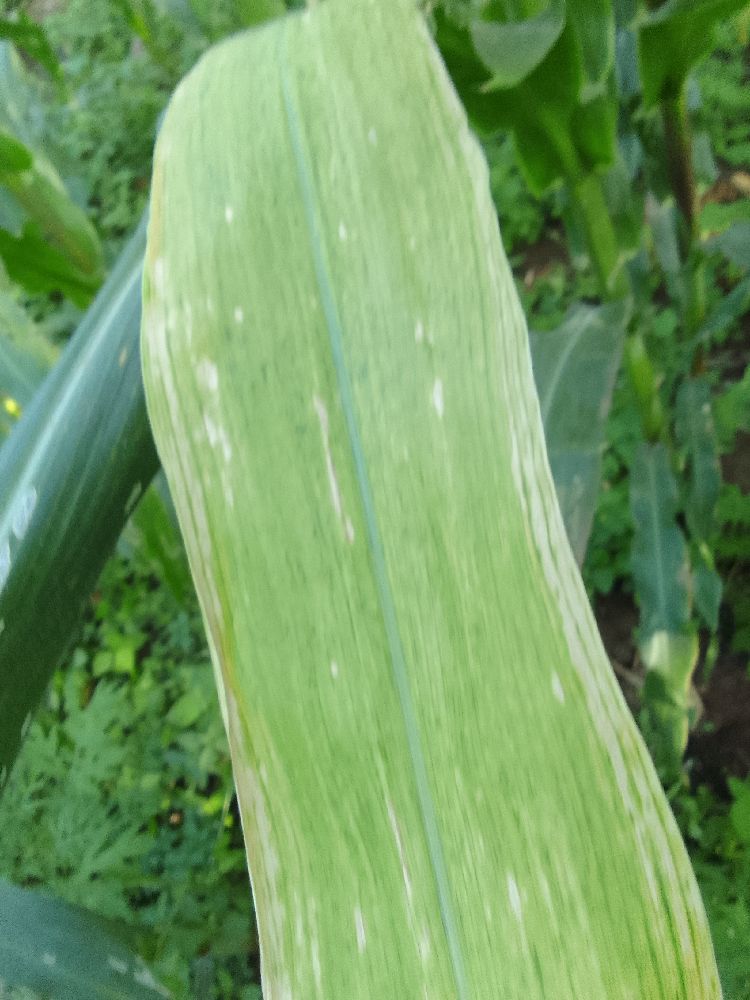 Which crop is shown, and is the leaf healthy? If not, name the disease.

maize, maize lethal necrosis
